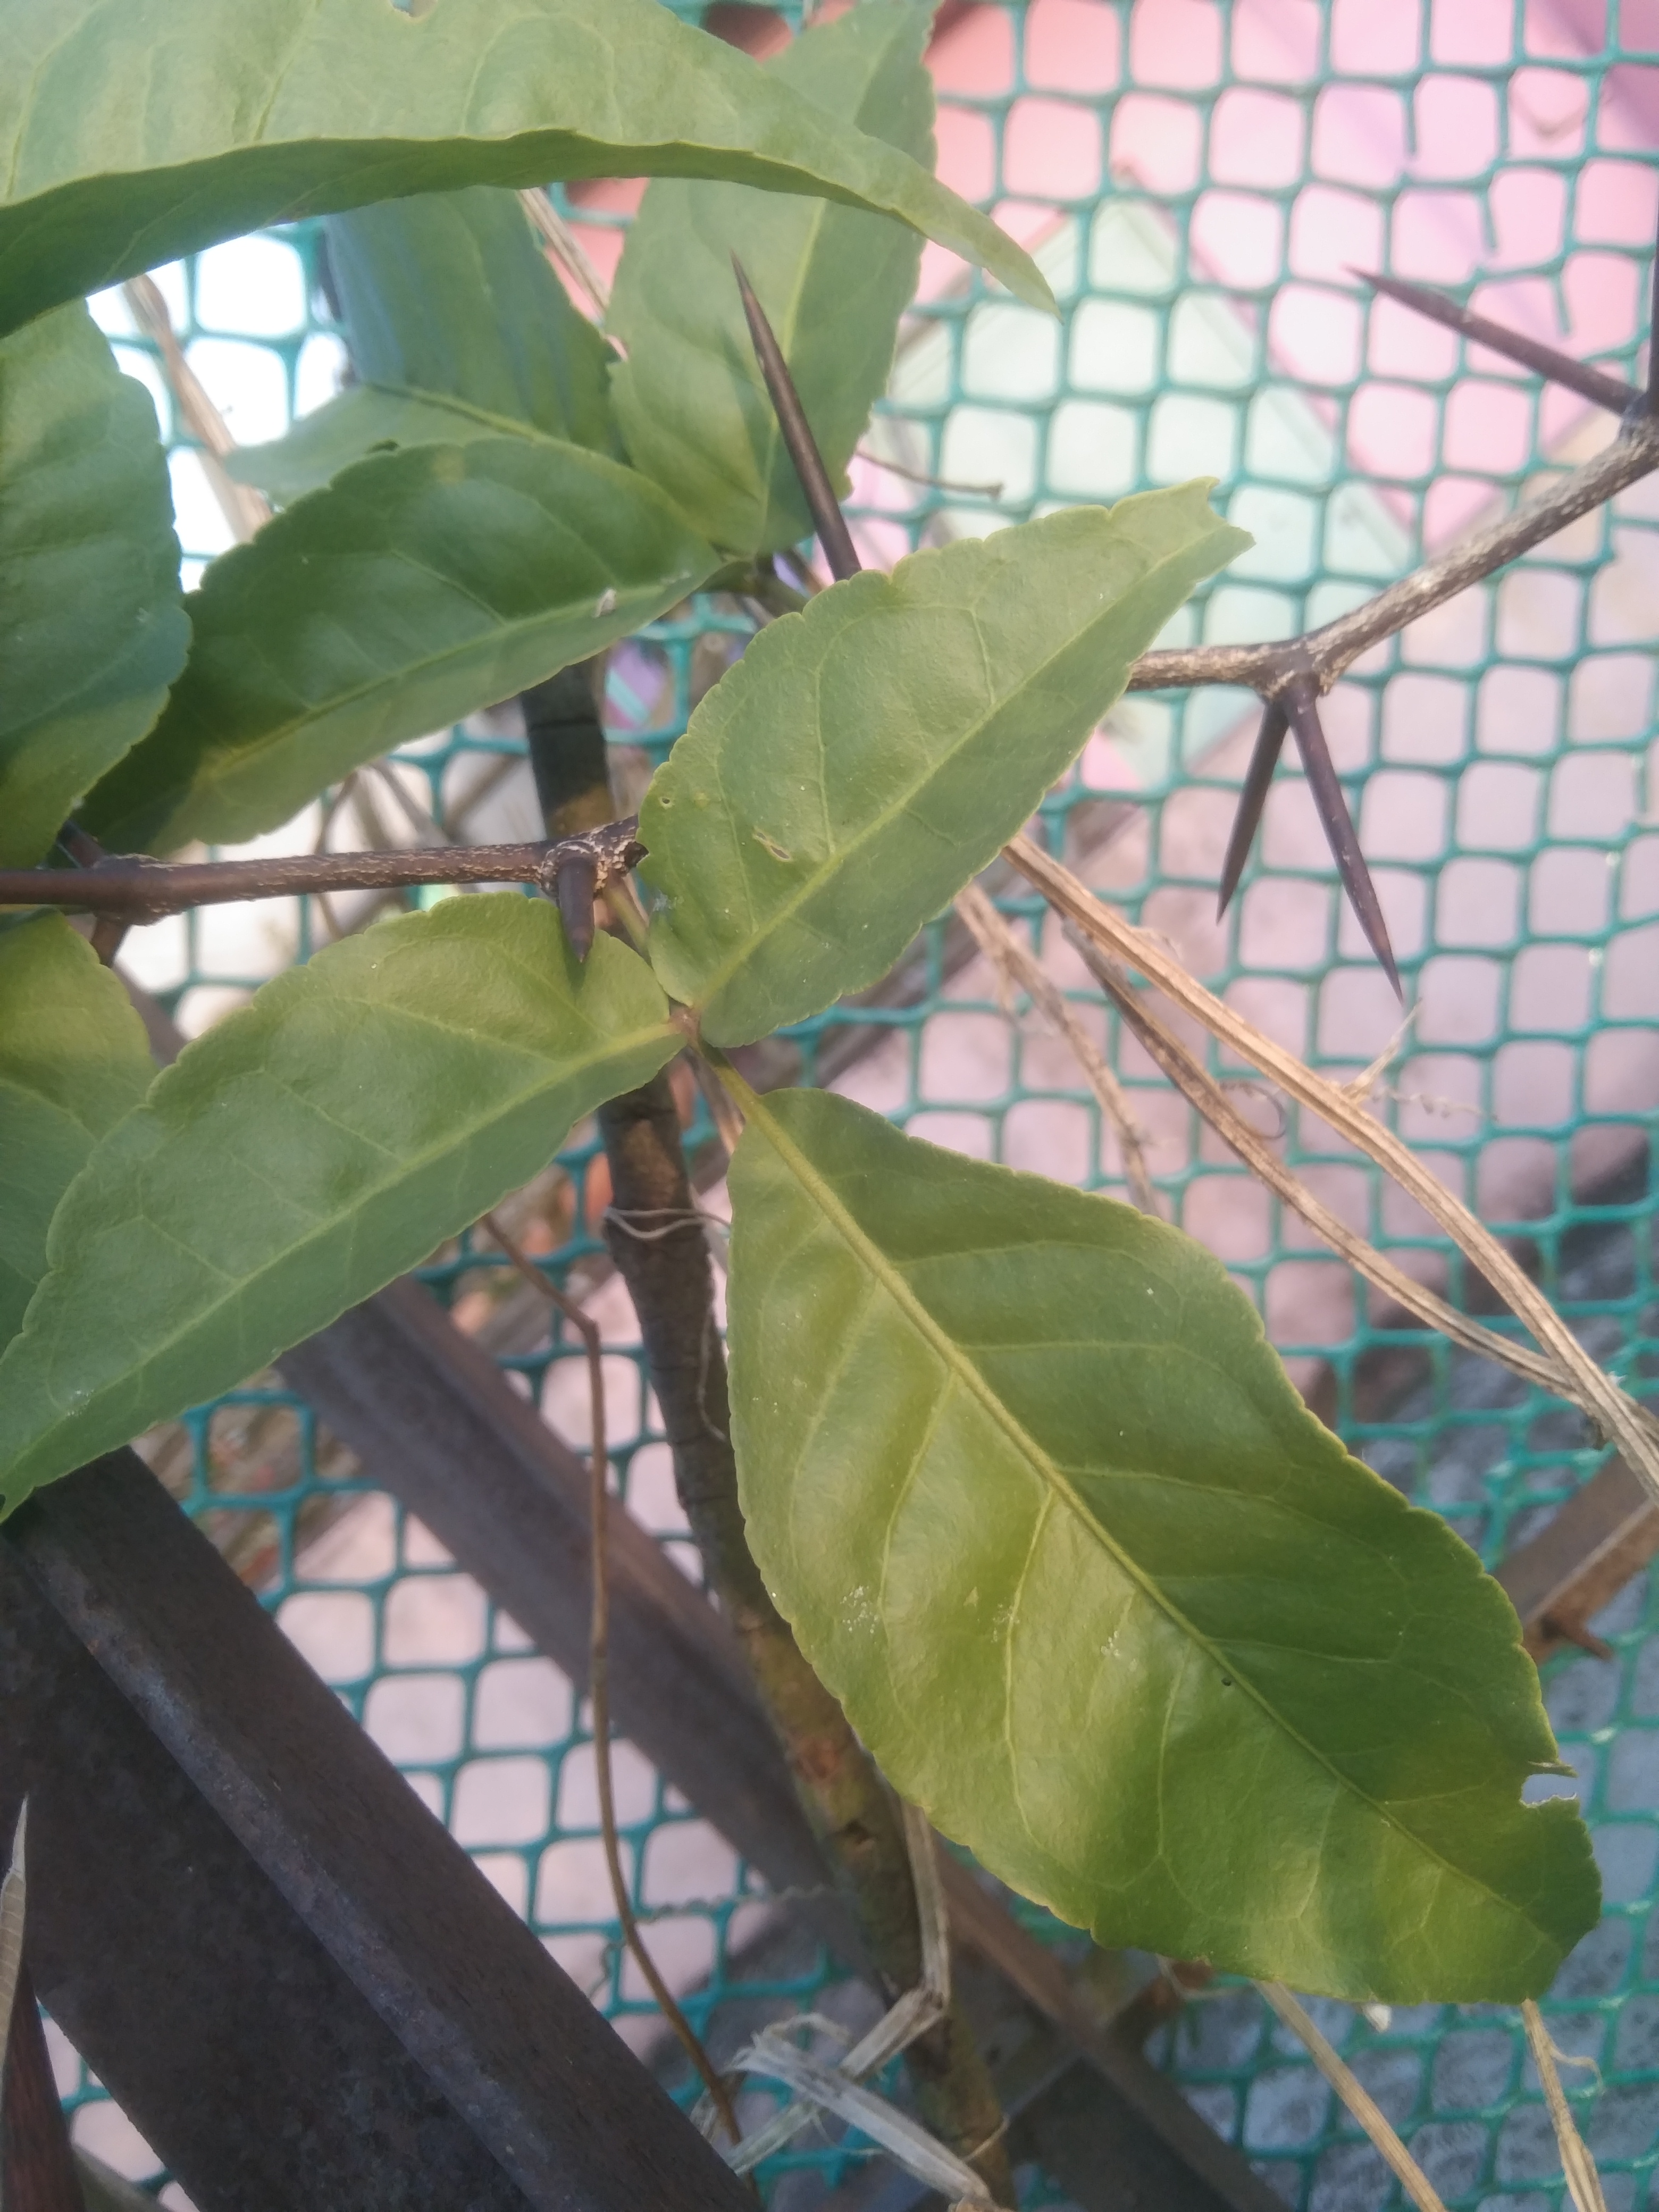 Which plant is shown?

wood apple
